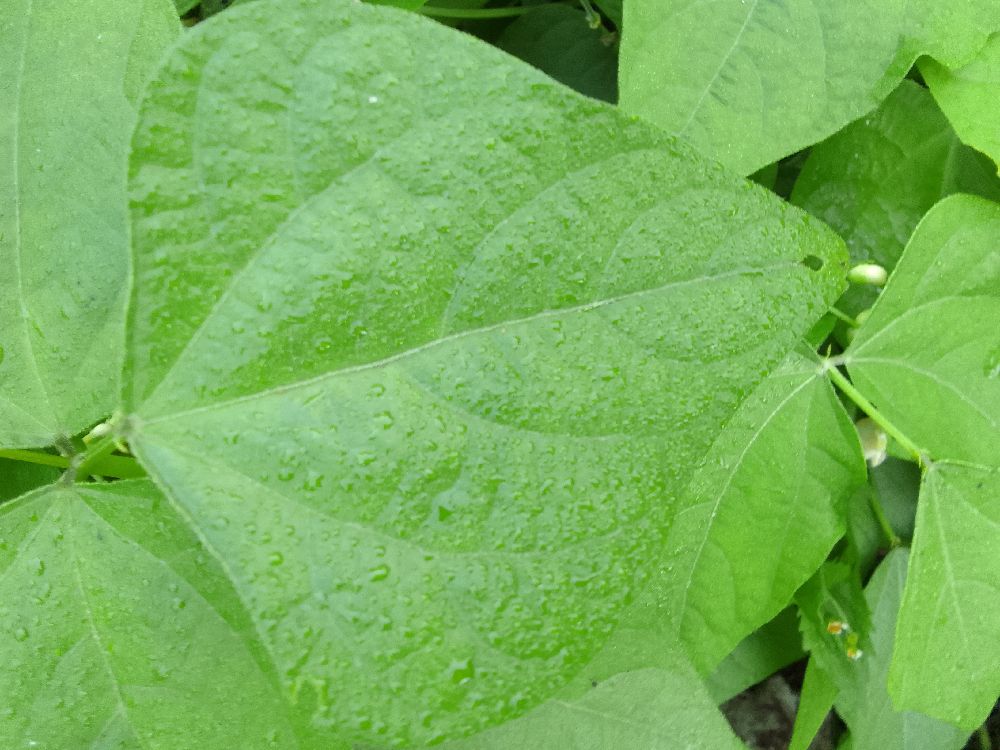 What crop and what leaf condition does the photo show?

common bean, healthy
